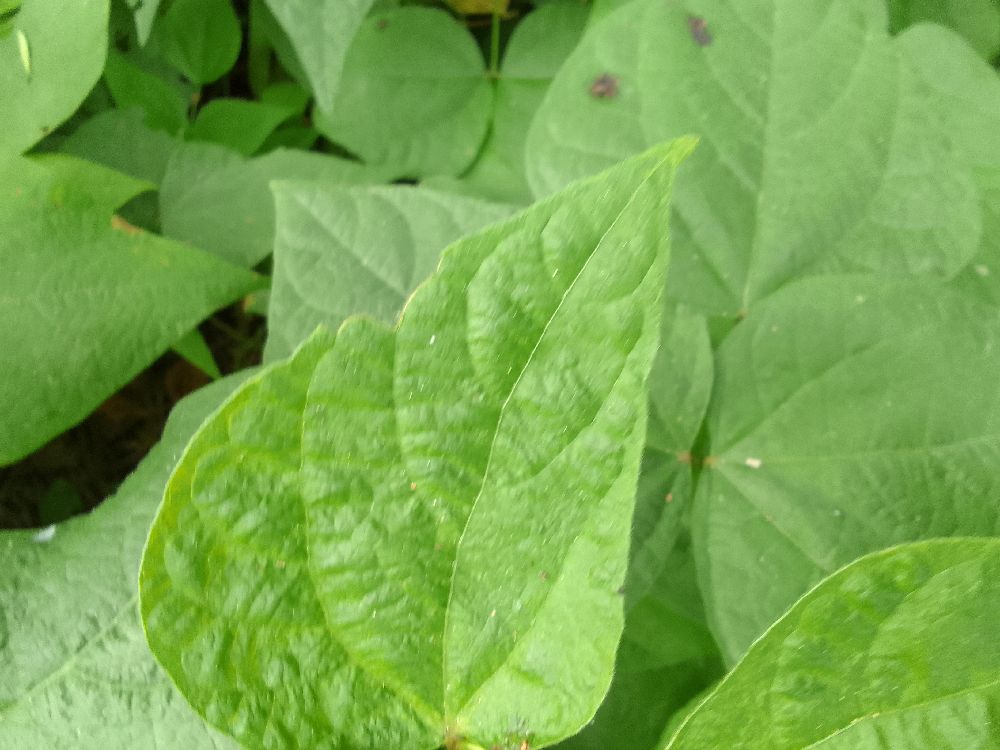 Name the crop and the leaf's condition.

common bean, healthy
